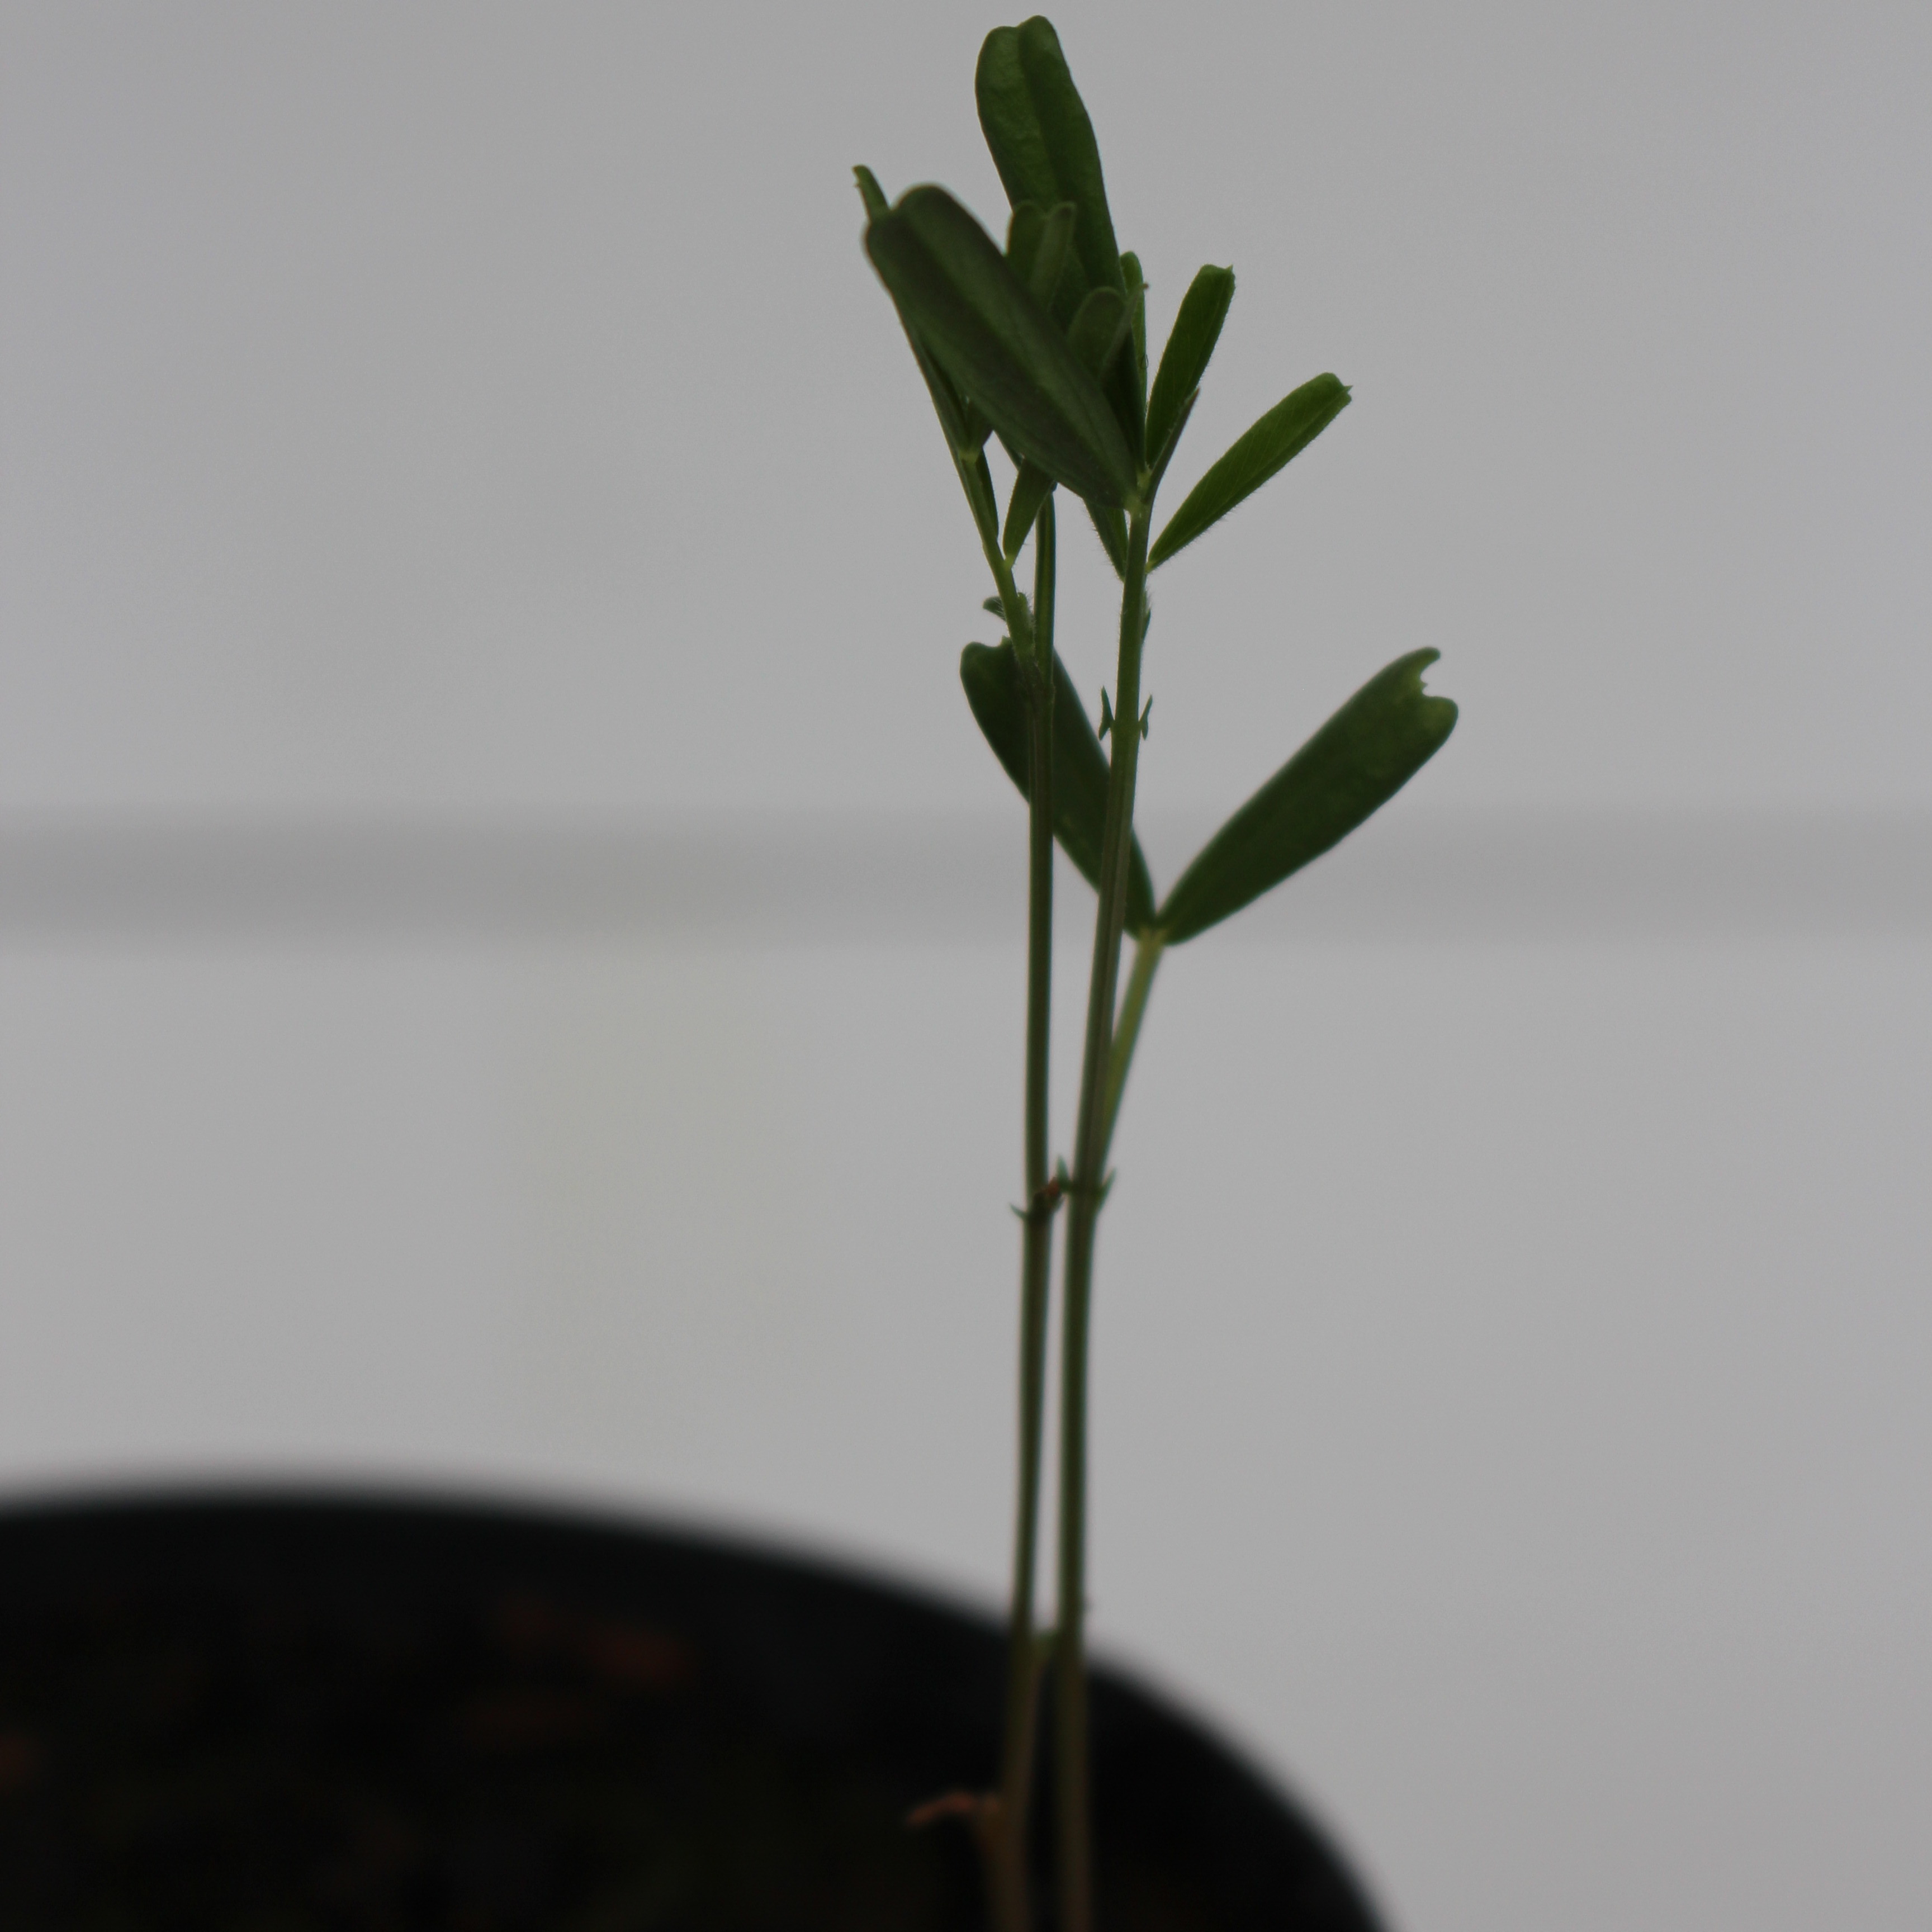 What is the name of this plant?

Vicia sativa
